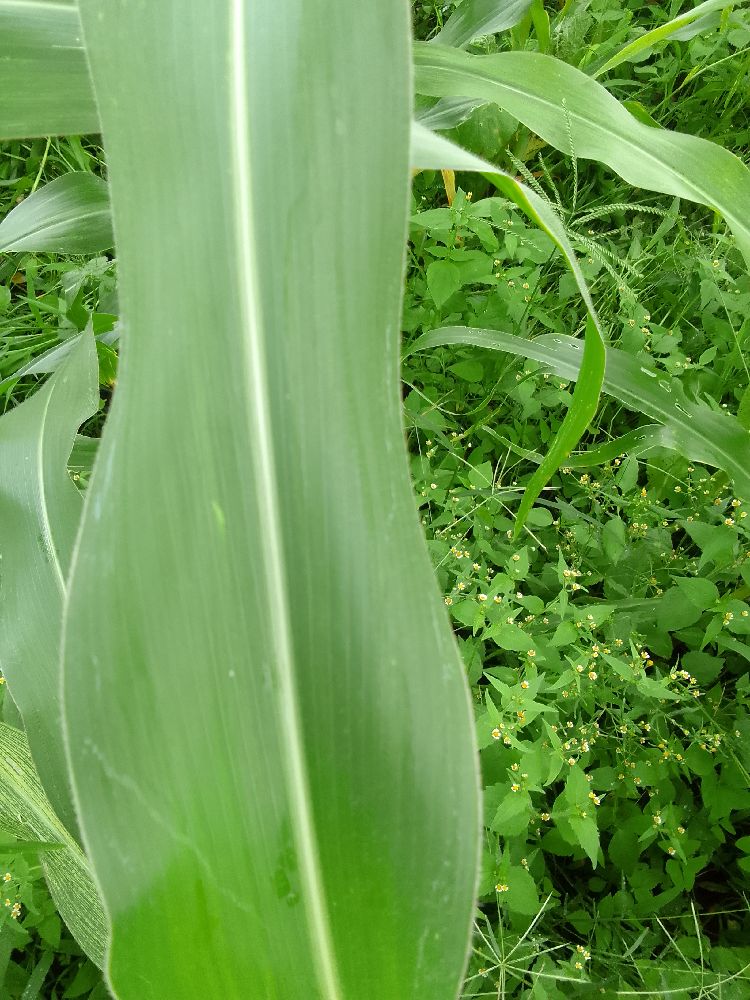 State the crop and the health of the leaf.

maize, healthy
